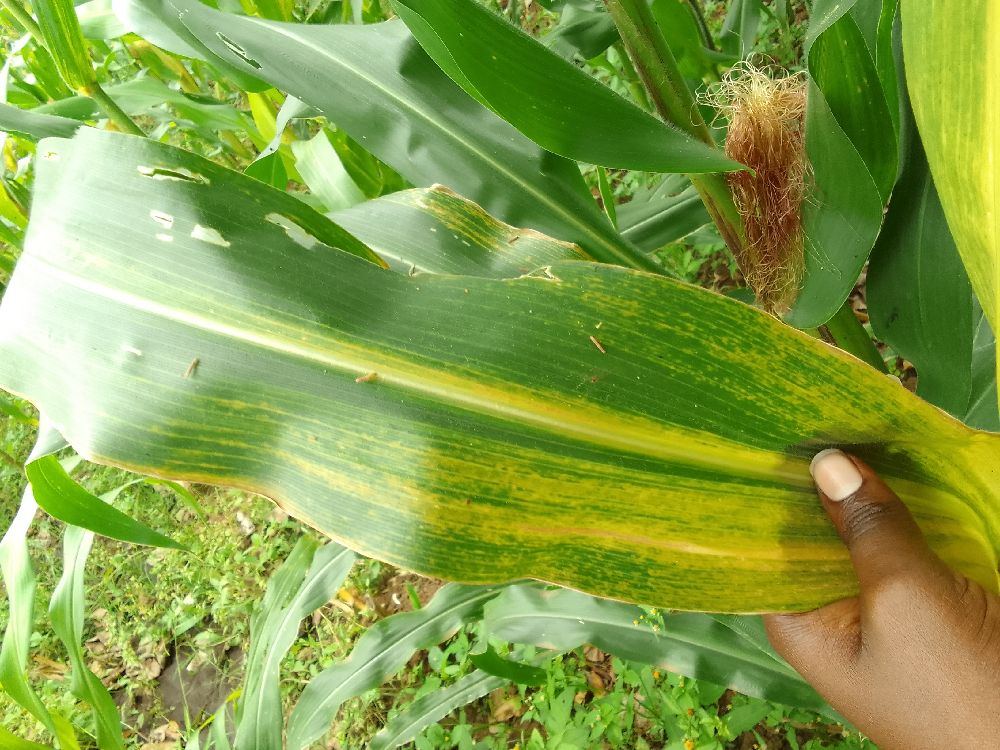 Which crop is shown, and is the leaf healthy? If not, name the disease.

maize, maize lethal necrosis
